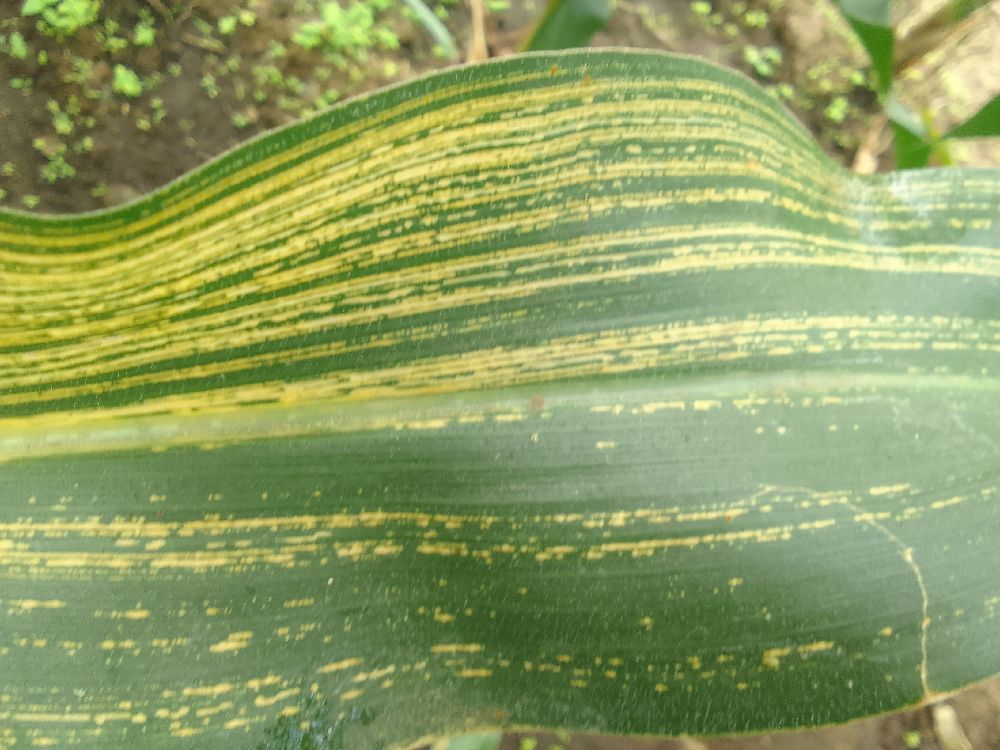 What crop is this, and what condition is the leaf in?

maize, maize streak virus
